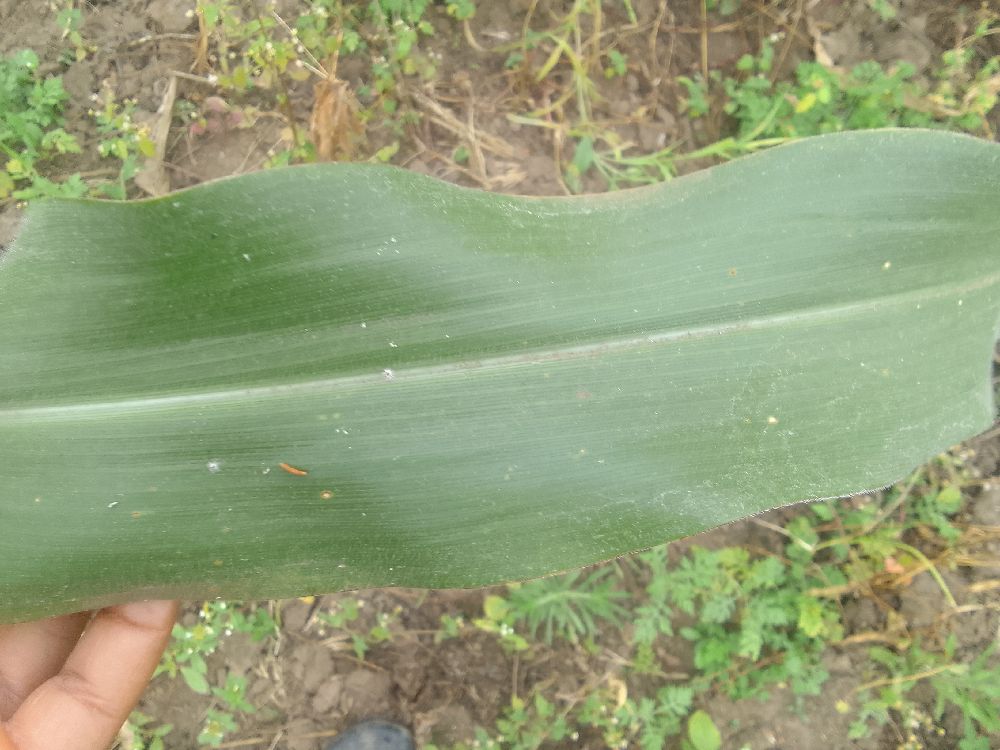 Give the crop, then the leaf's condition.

maize, healthy
